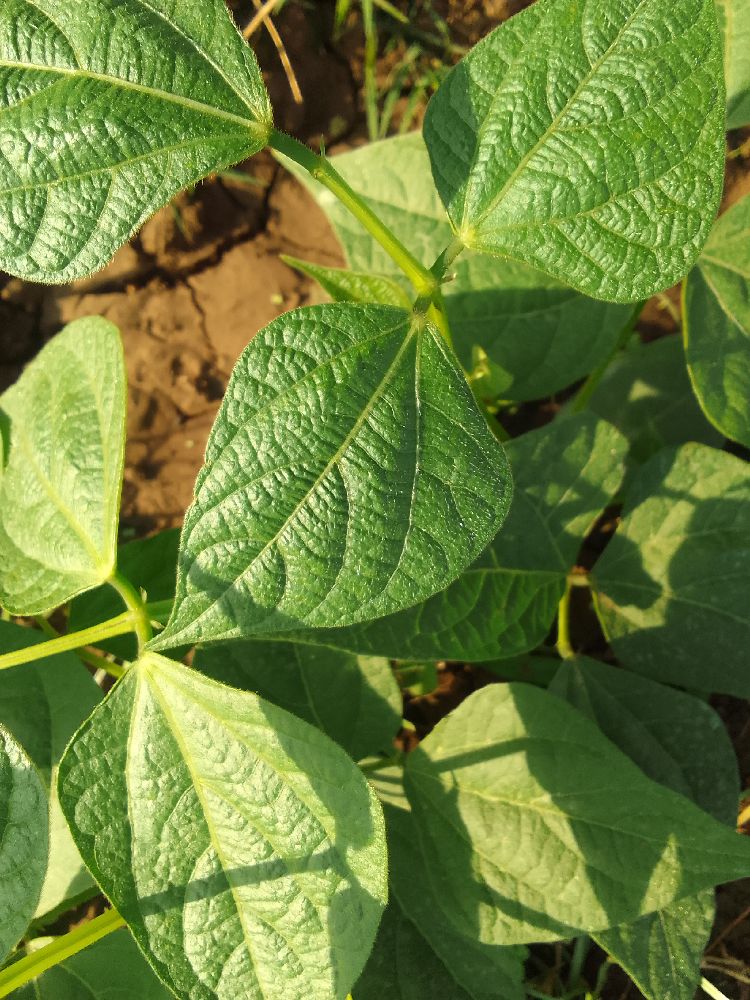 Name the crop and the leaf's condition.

common bean, healthy
